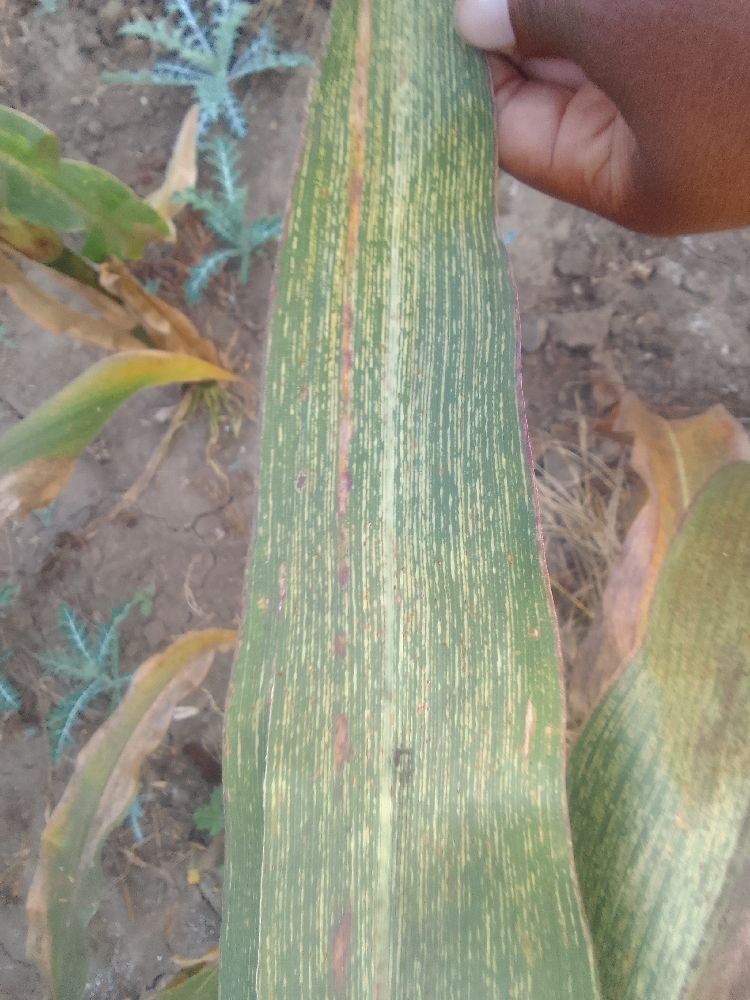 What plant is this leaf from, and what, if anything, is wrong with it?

maize, maize streak virus
